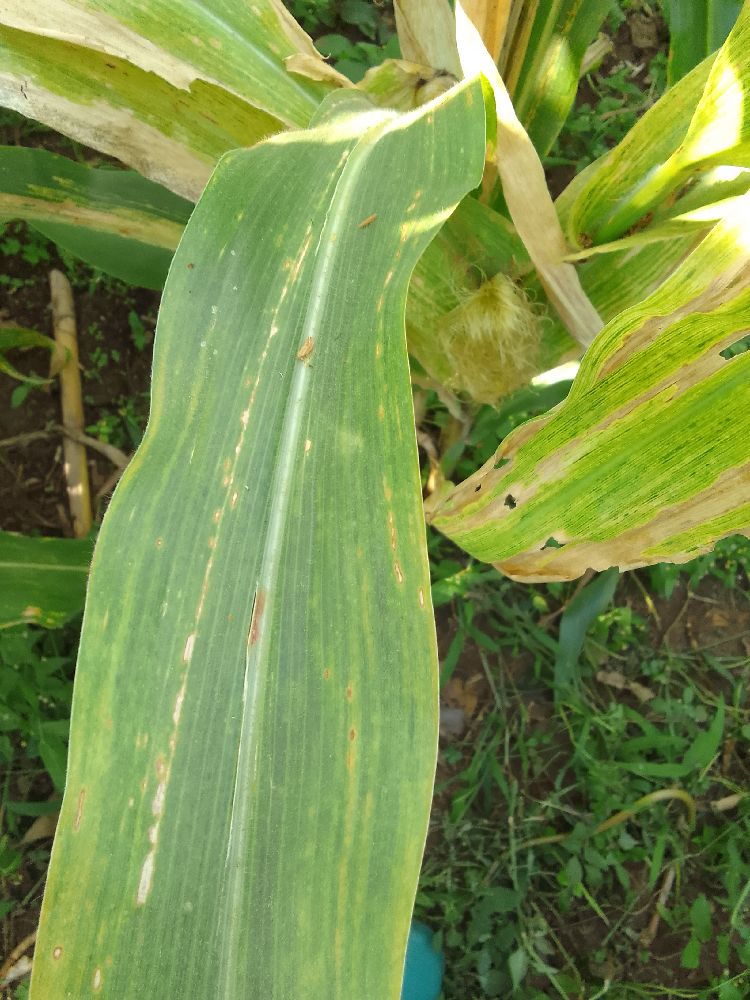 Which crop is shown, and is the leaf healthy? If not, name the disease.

maize, maize lethal necrosis
